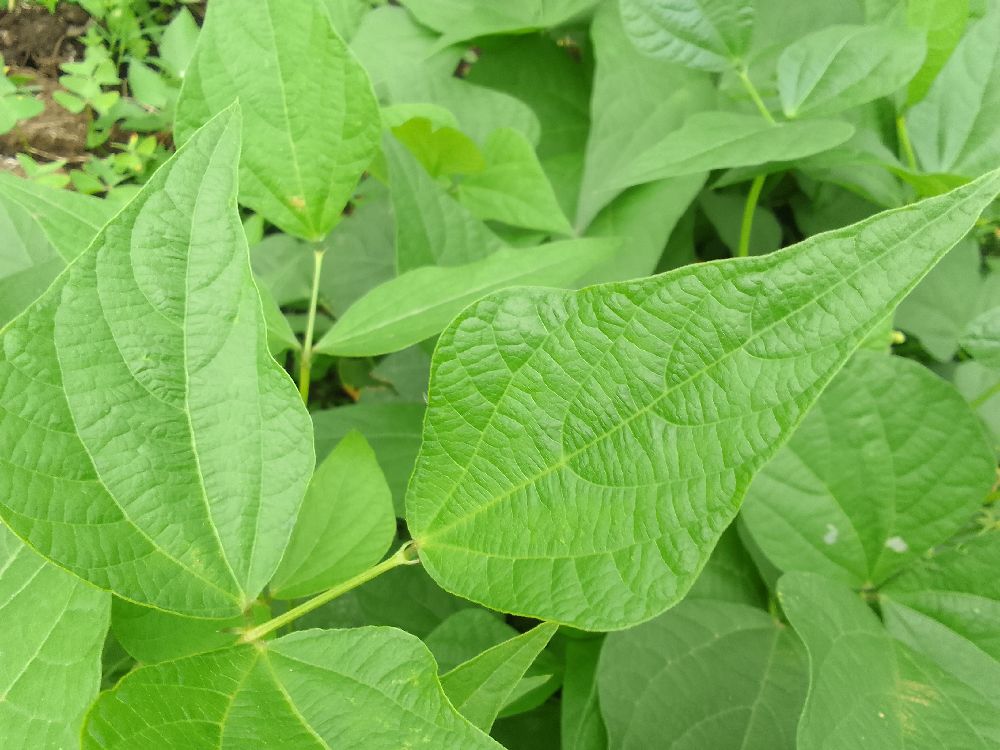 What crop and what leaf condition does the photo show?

common bean, healthy
